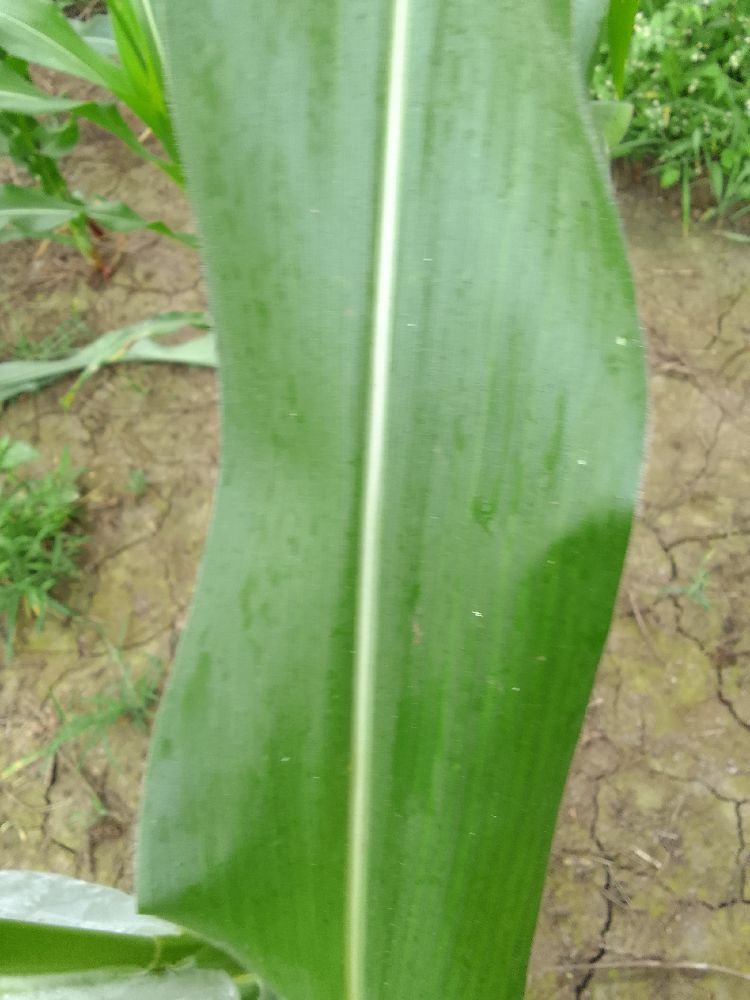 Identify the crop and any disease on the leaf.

maize, healthy
